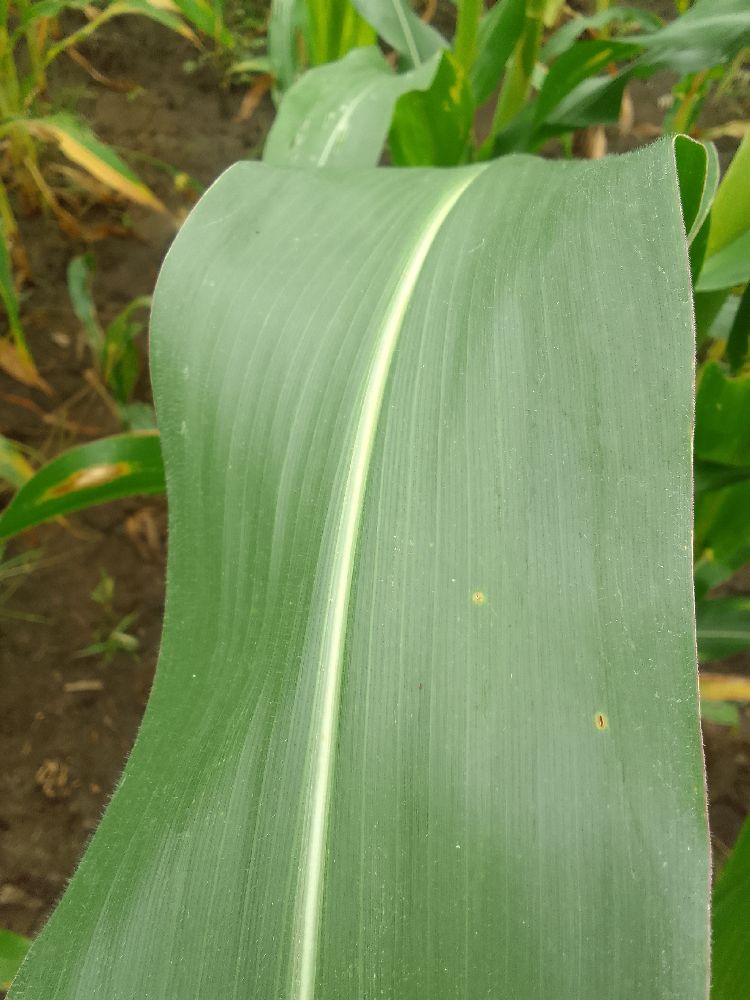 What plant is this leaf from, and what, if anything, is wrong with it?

maize, healthy
